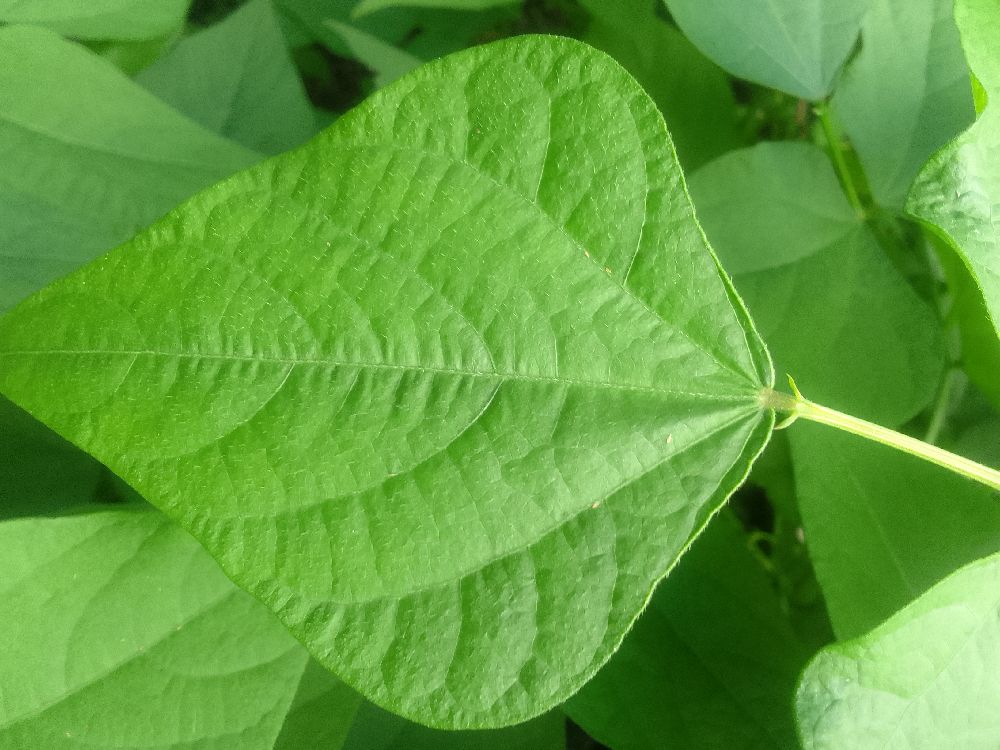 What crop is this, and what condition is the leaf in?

common bean, healthy
